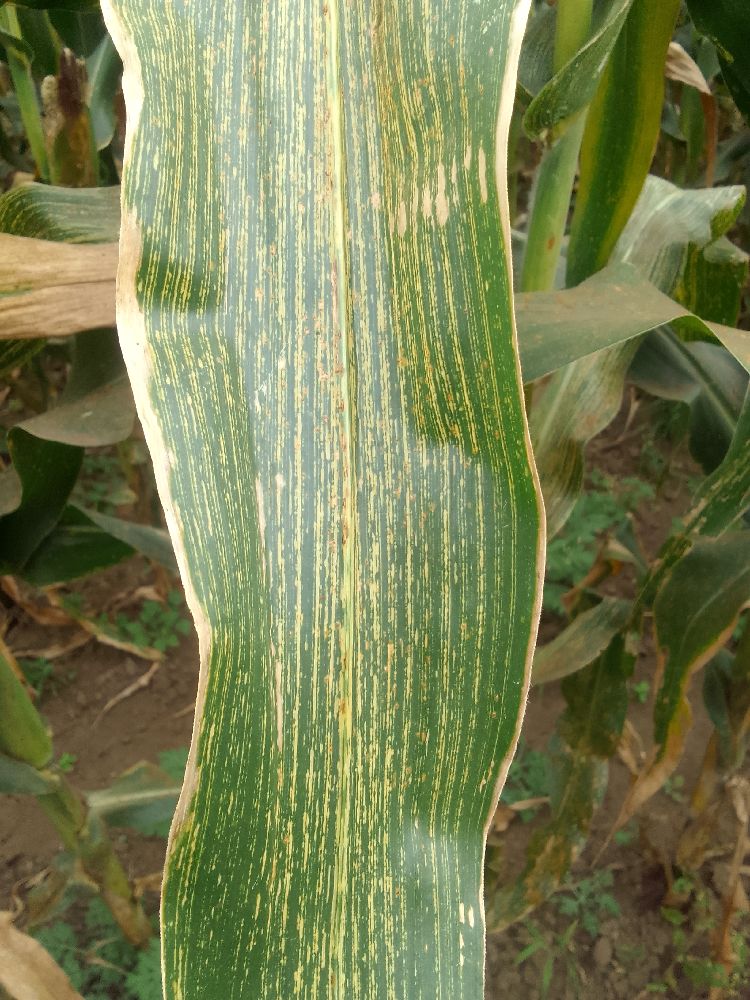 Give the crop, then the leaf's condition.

maize, maize streak virus
